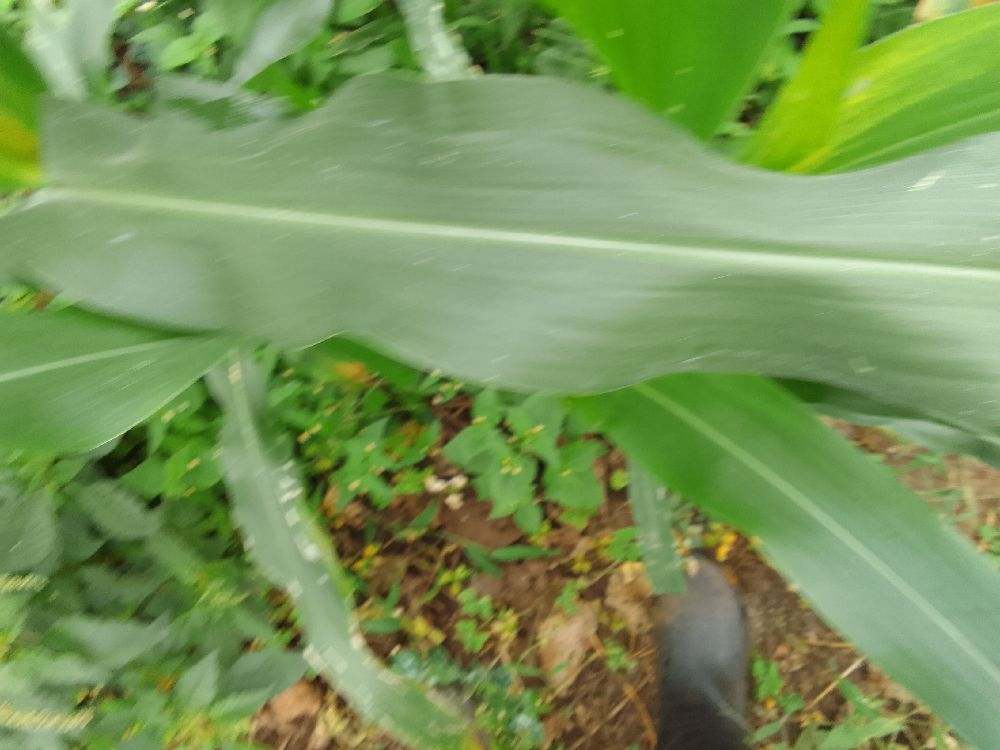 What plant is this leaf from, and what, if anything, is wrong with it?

maize, healthy
